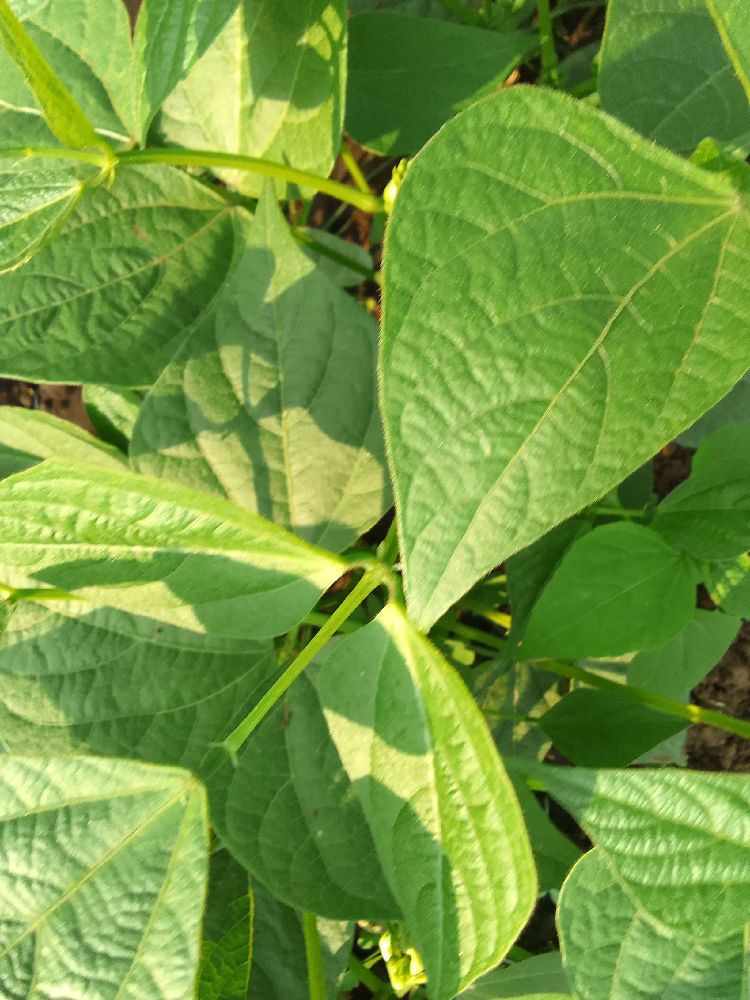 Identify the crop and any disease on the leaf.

common bean, healthy
